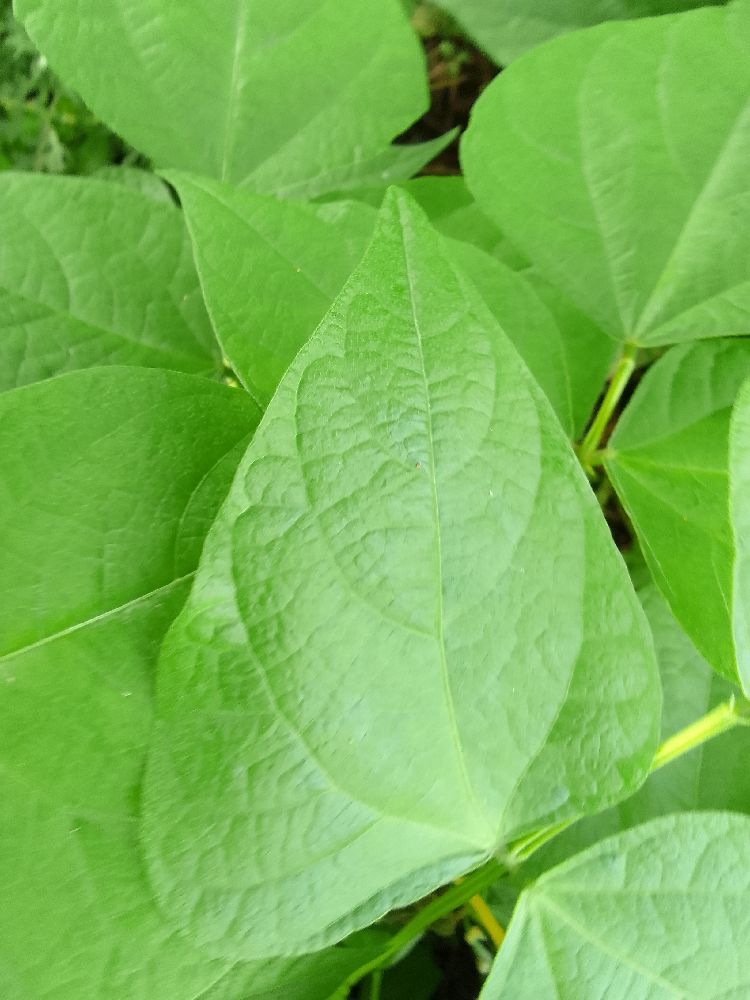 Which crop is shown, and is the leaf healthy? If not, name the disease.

common bean, healthy
